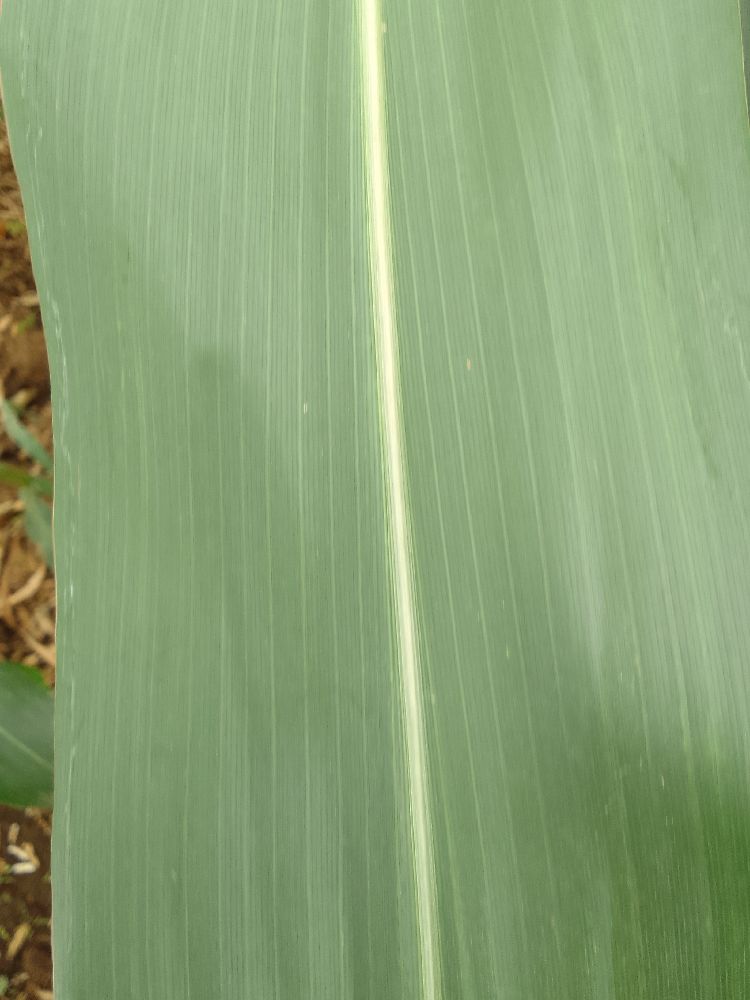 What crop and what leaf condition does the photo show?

maize, healthy
